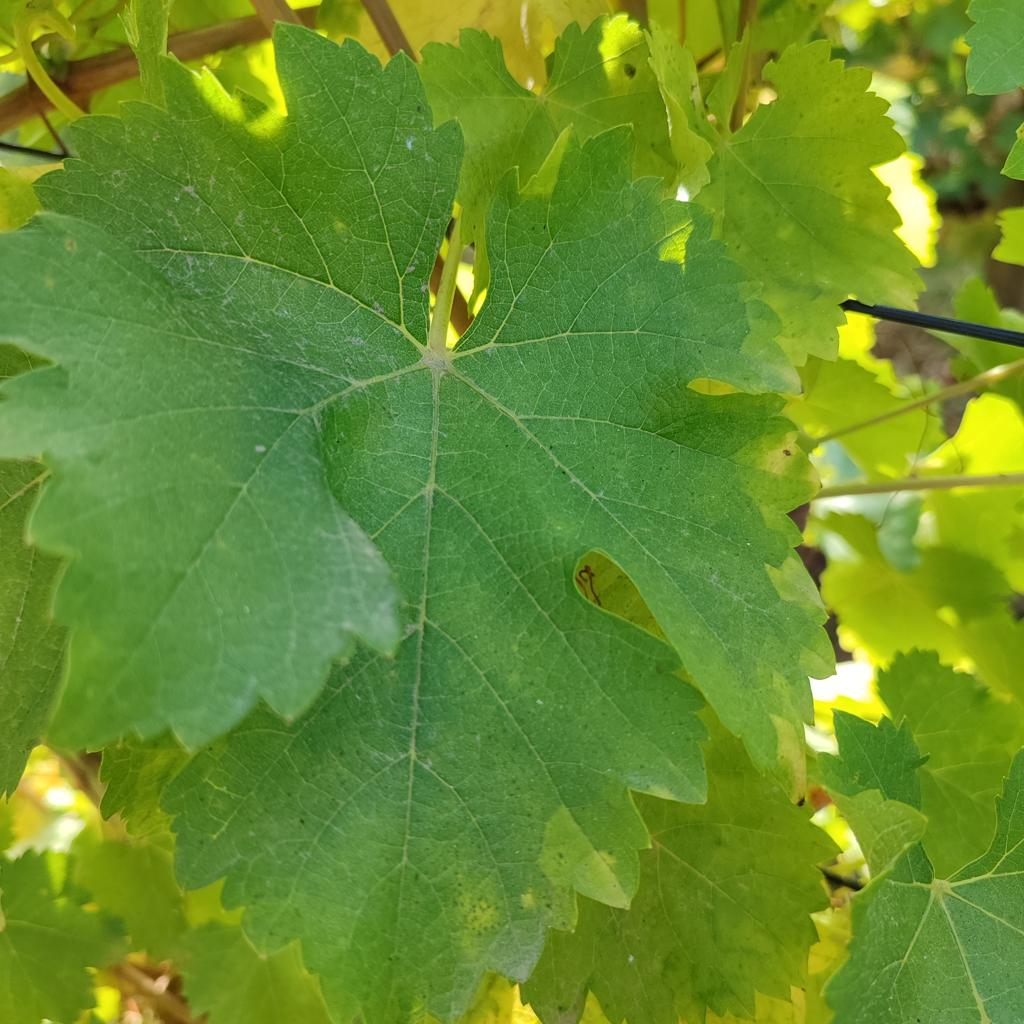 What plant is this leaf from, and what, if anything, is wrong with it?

grapevine, powdery mildew
